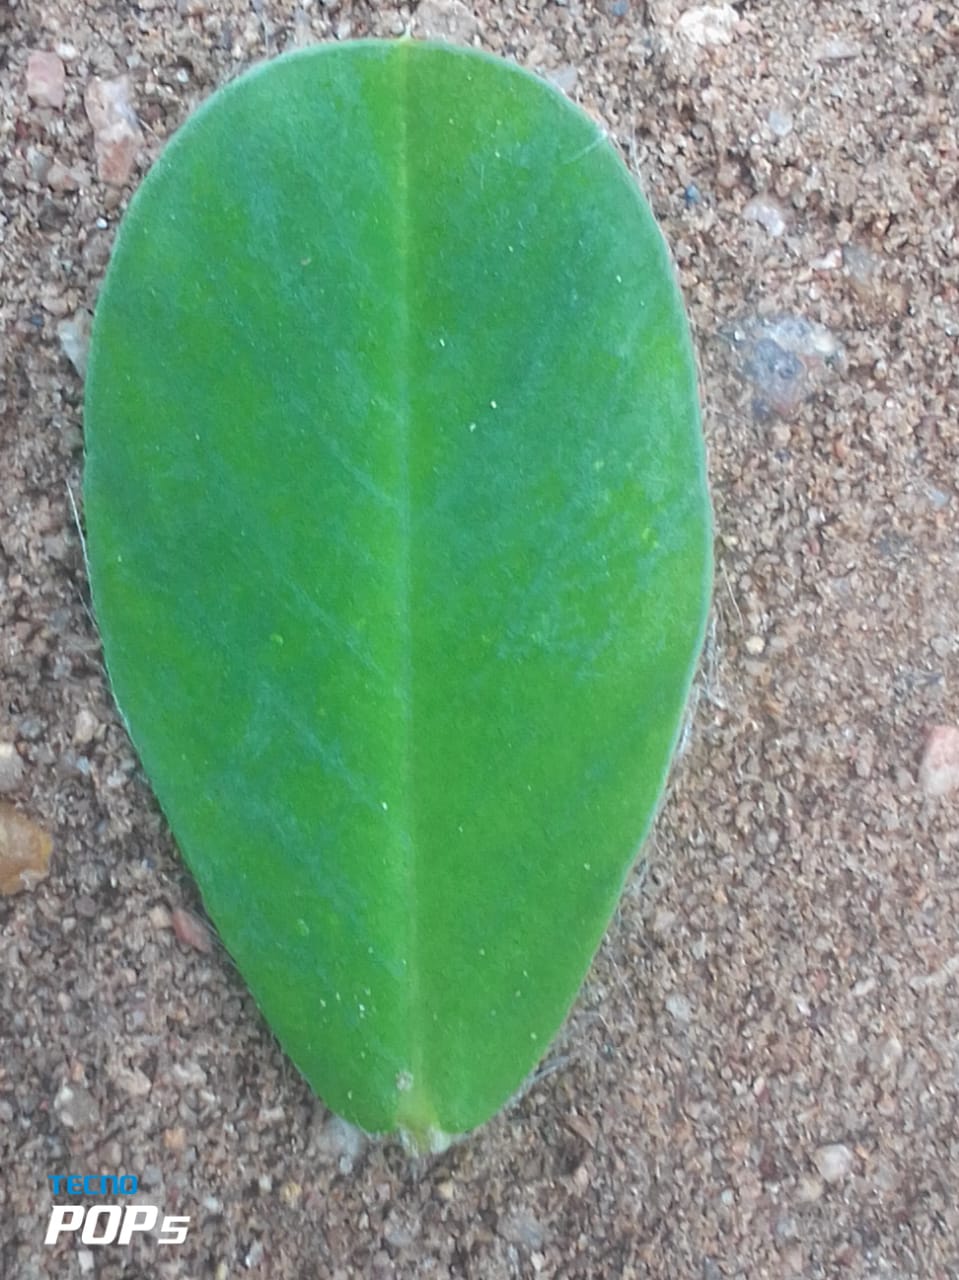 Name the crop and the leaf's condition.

peanut, healthy leaves
